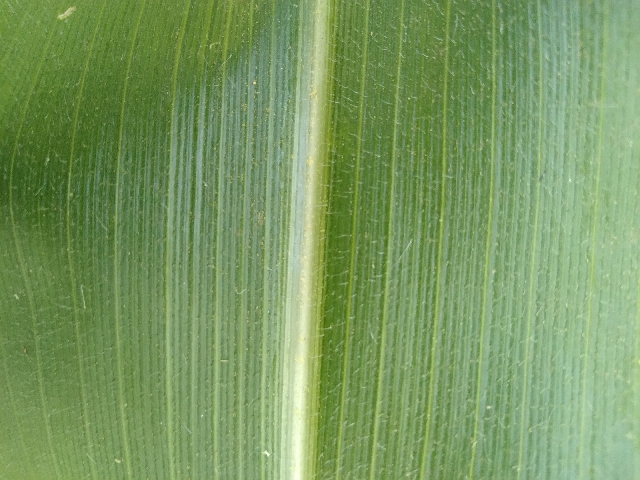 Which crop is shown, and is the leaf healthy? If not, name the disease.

maize, healthy
